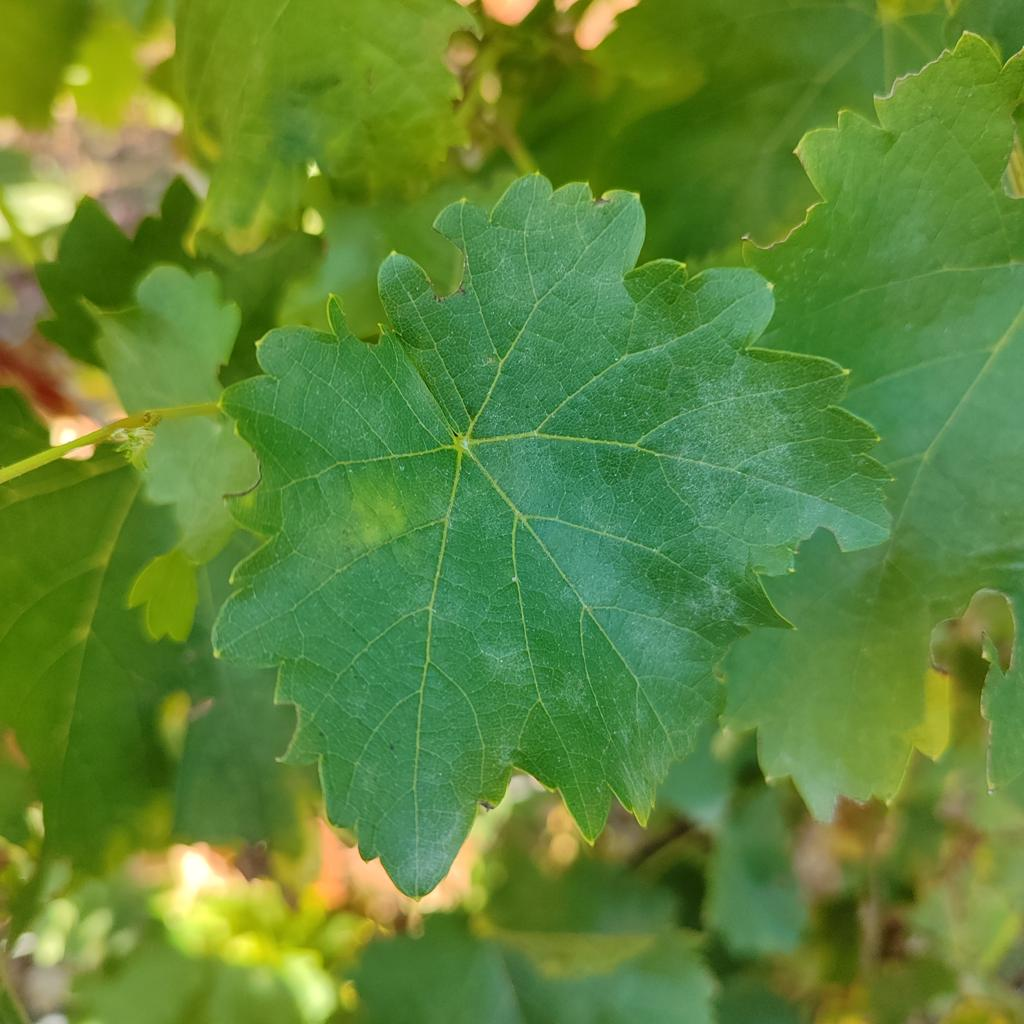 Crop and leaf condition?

grapevine, powdery mildew
